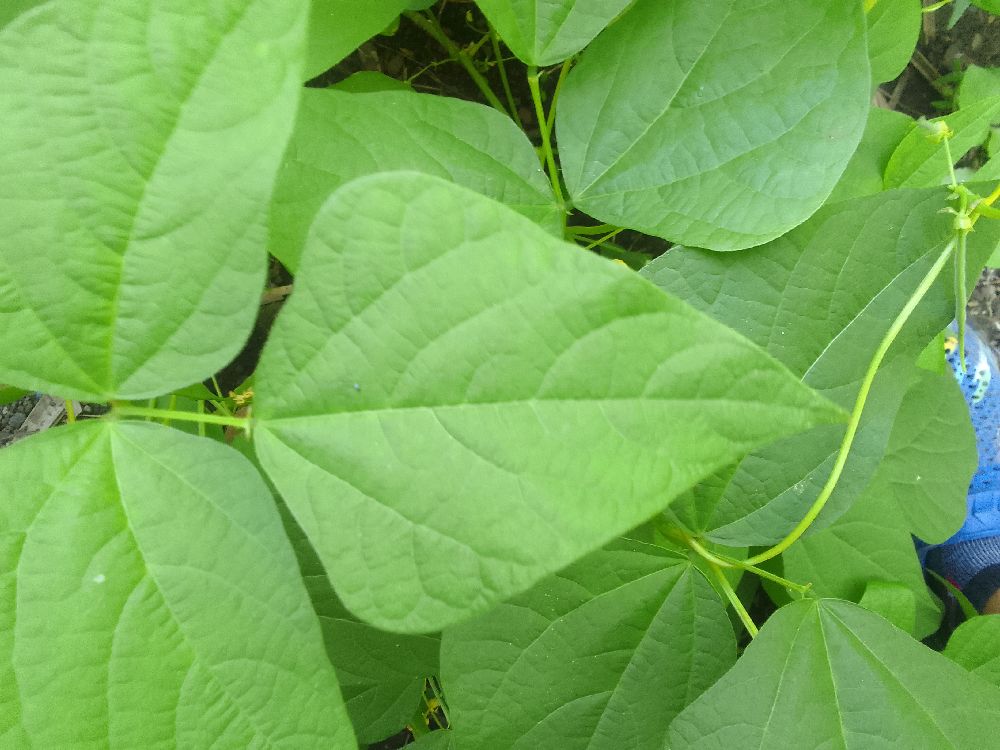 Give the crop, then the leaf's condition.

common bean, healthy
